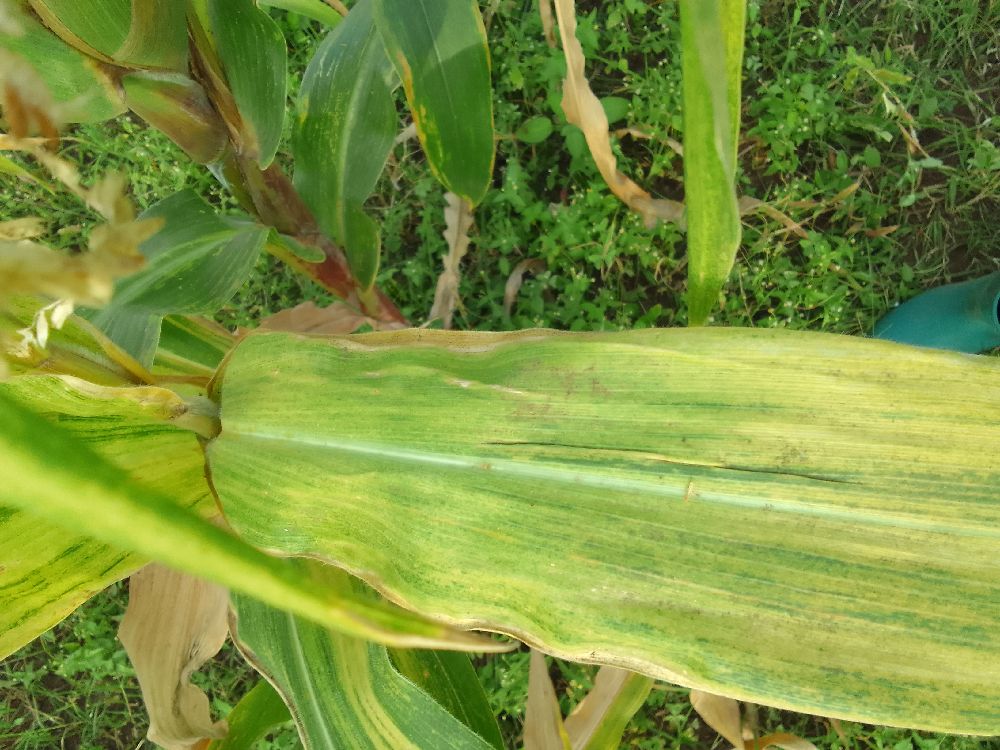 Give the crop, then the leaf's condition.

maize, maize lethal necrosis
